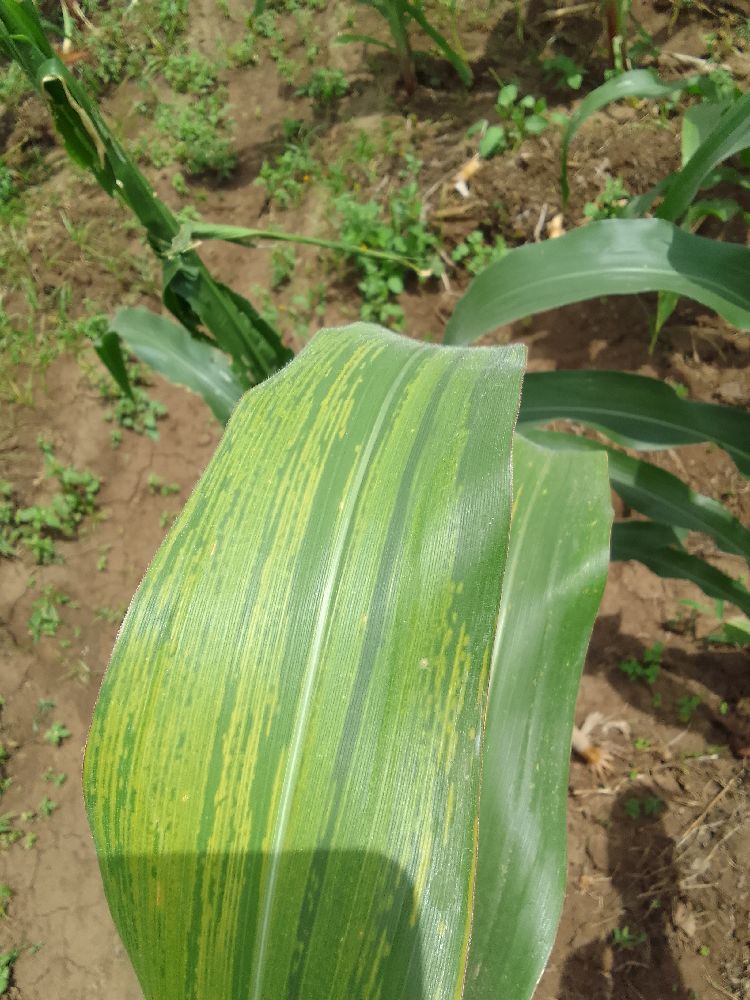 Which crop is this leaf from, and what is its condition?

maize, maize lethal necrosis
